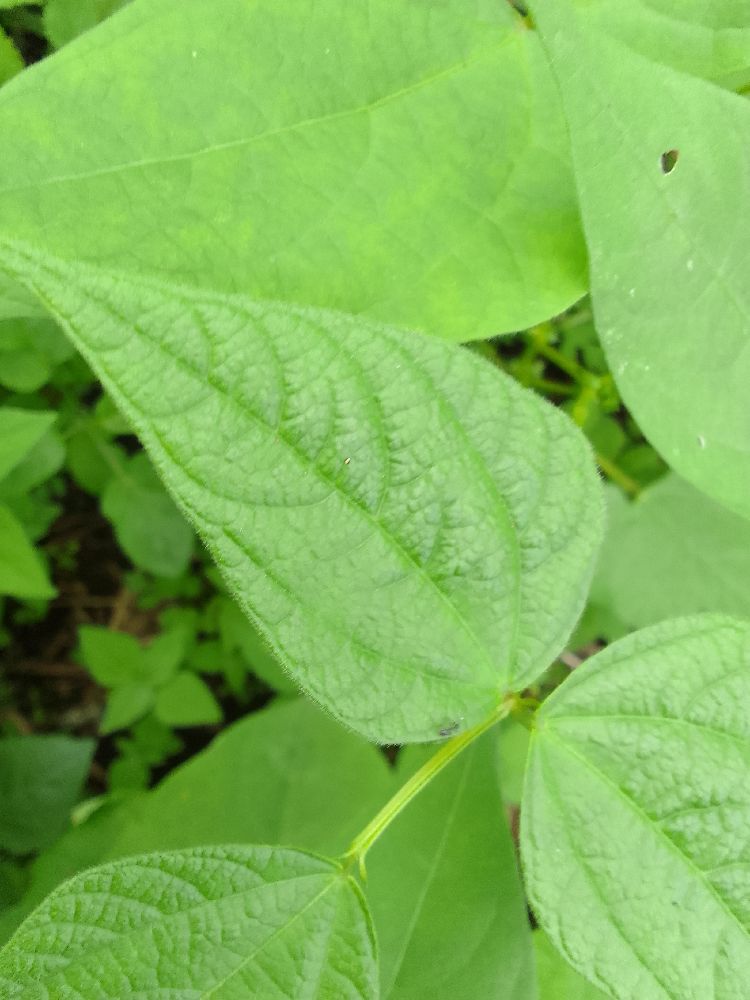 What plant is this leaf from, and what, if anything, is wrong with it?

common bean, healthy
